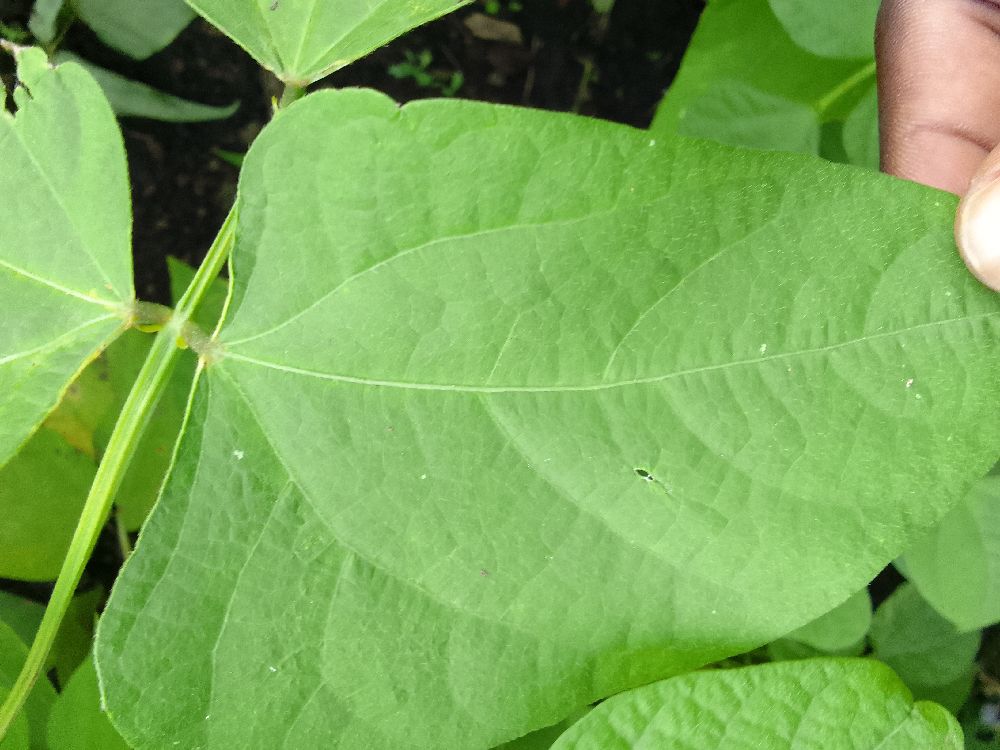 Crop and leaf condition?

common bean, healthy
